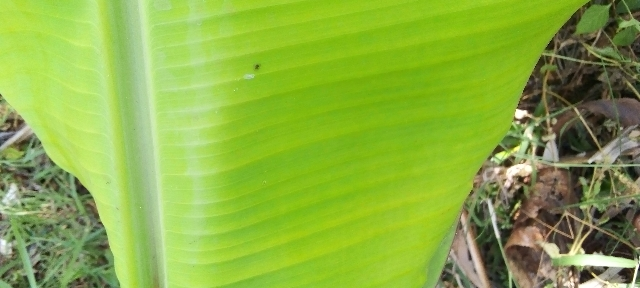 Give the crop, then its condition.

banana, healthy
